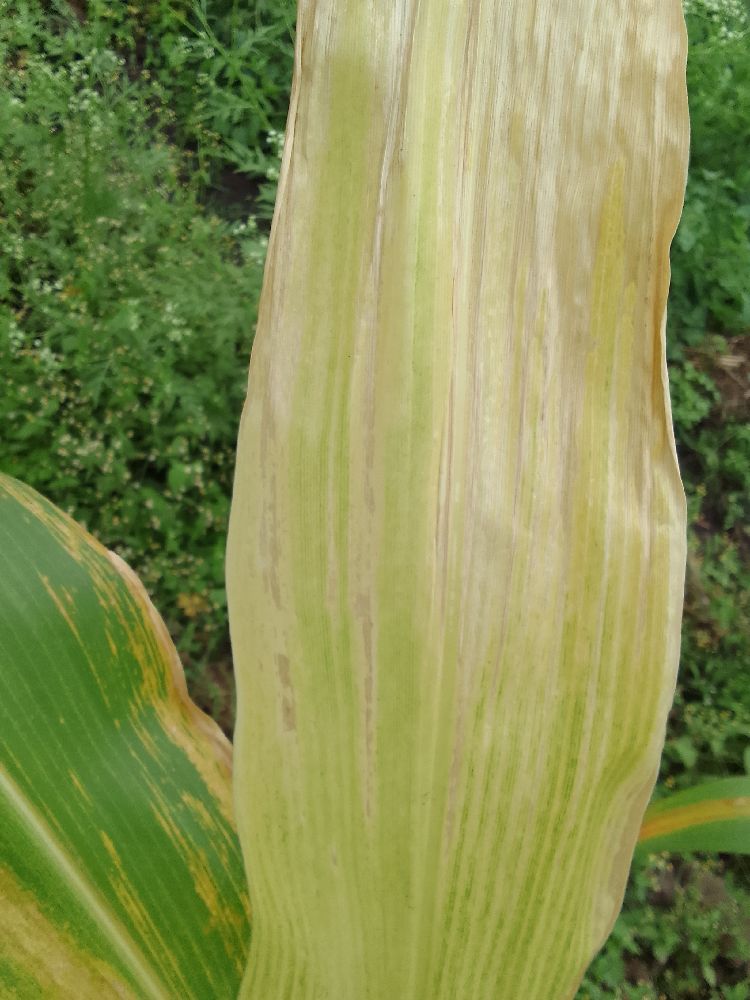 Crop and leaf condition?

maize, maize lethal necrosis
